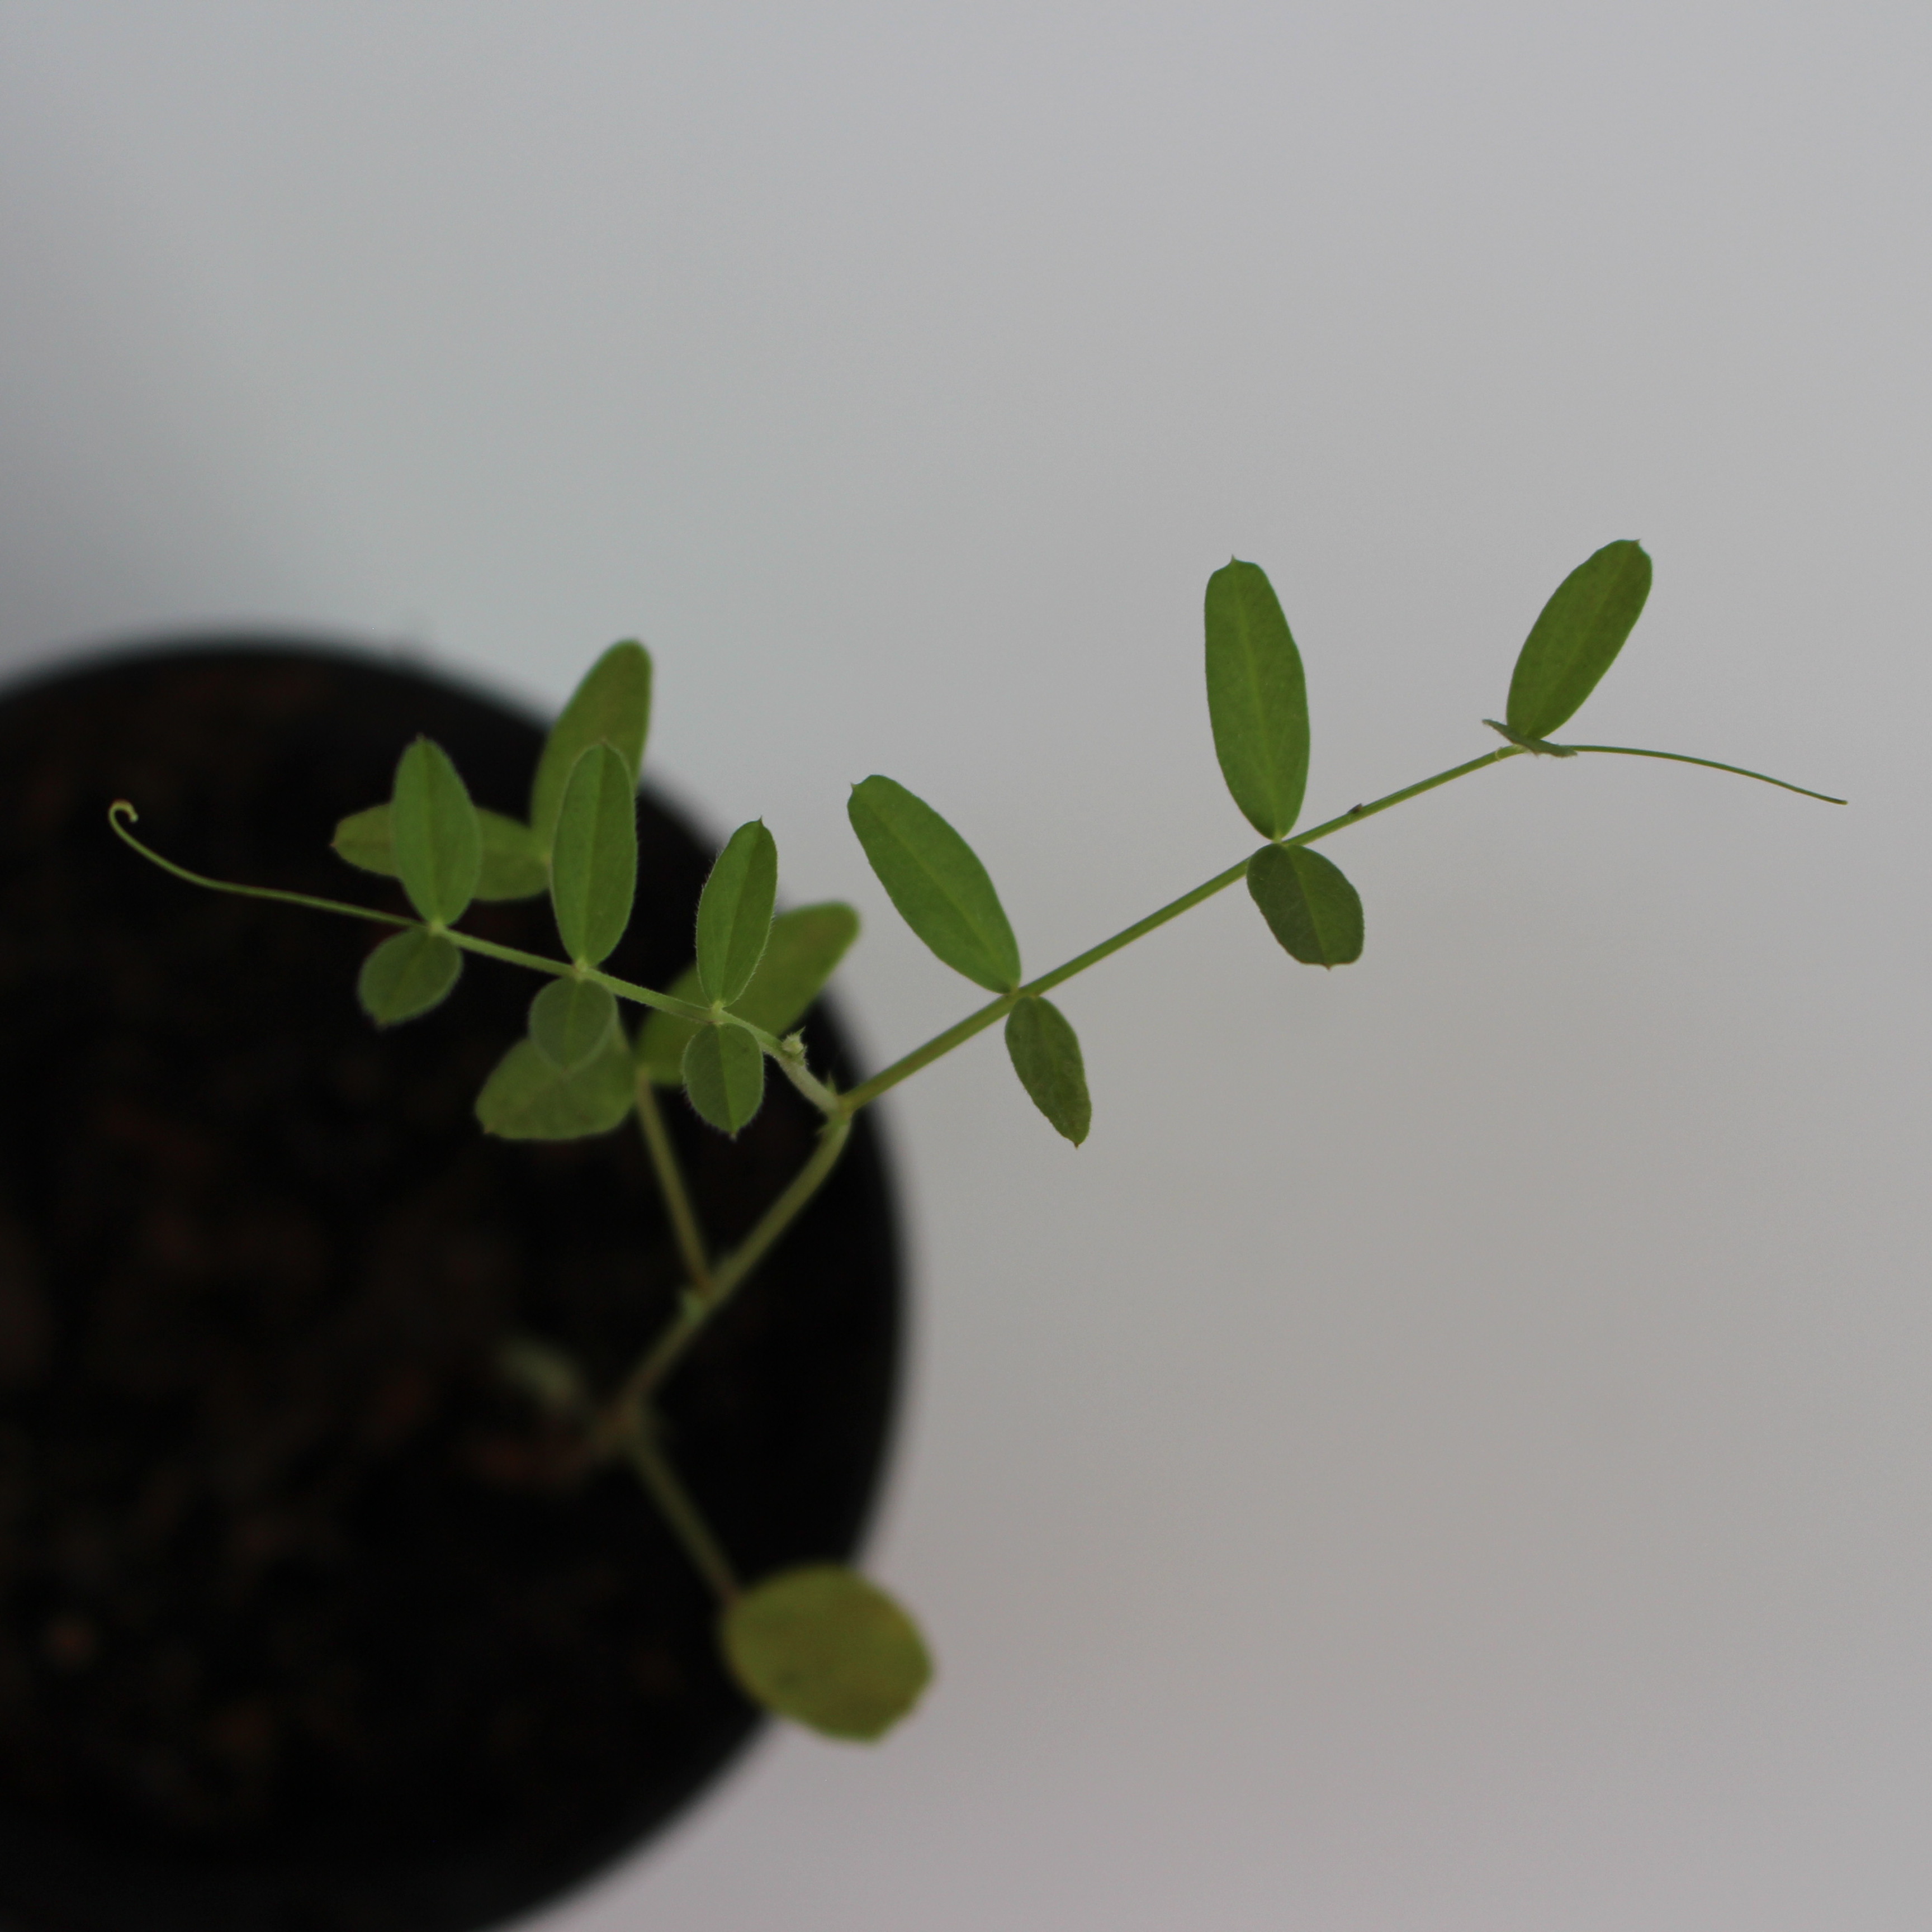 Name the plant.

Vicia sativa
